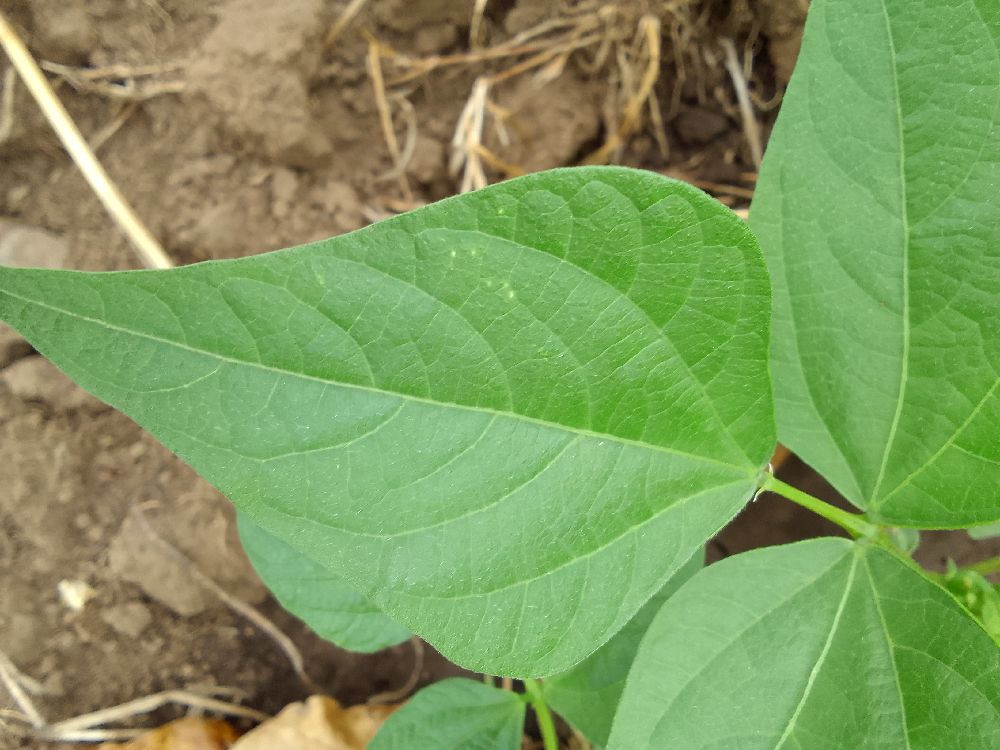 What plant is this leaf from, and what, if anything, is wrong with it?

common bean, healthy
